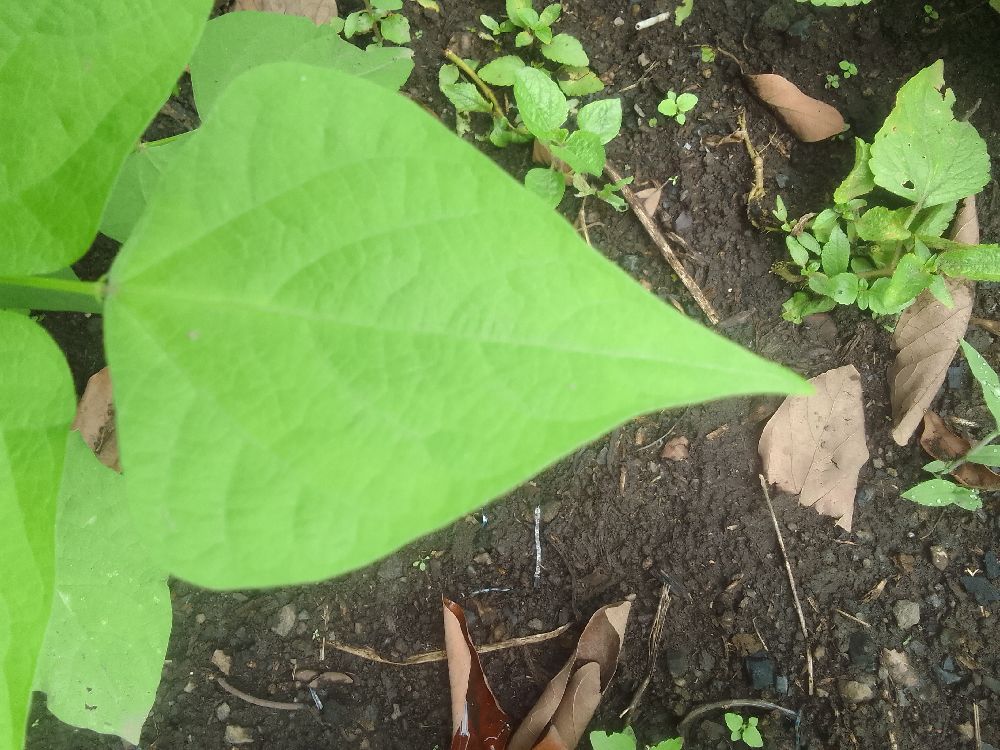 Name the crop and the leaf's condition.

common bean, healthy
